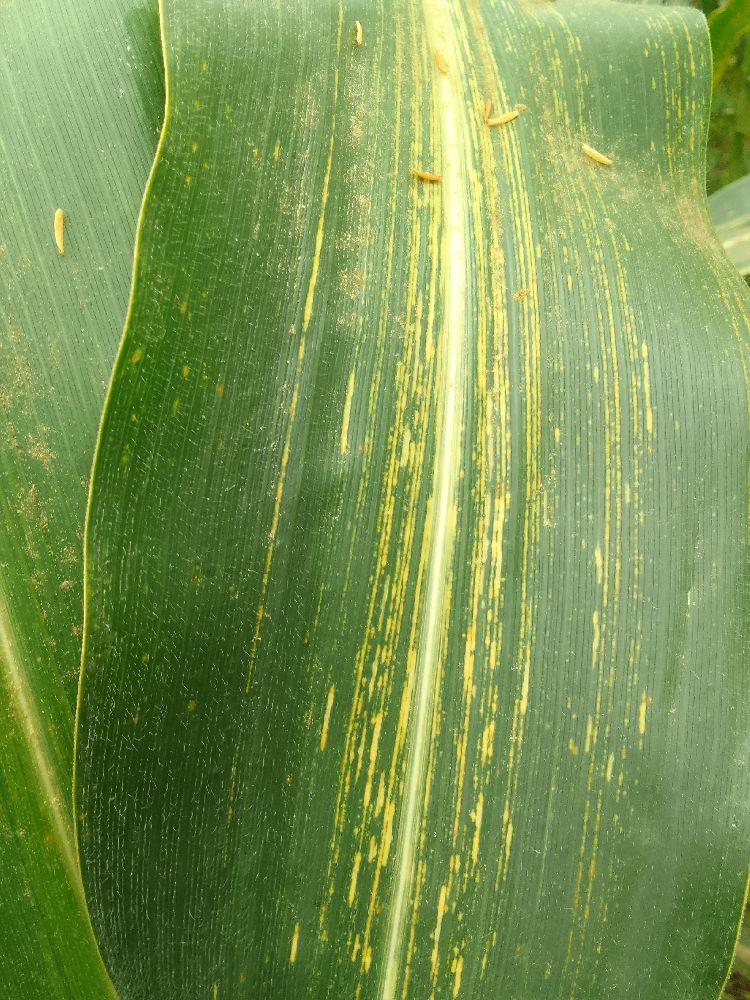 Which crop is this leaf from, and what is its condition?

maize, maize streak virus
